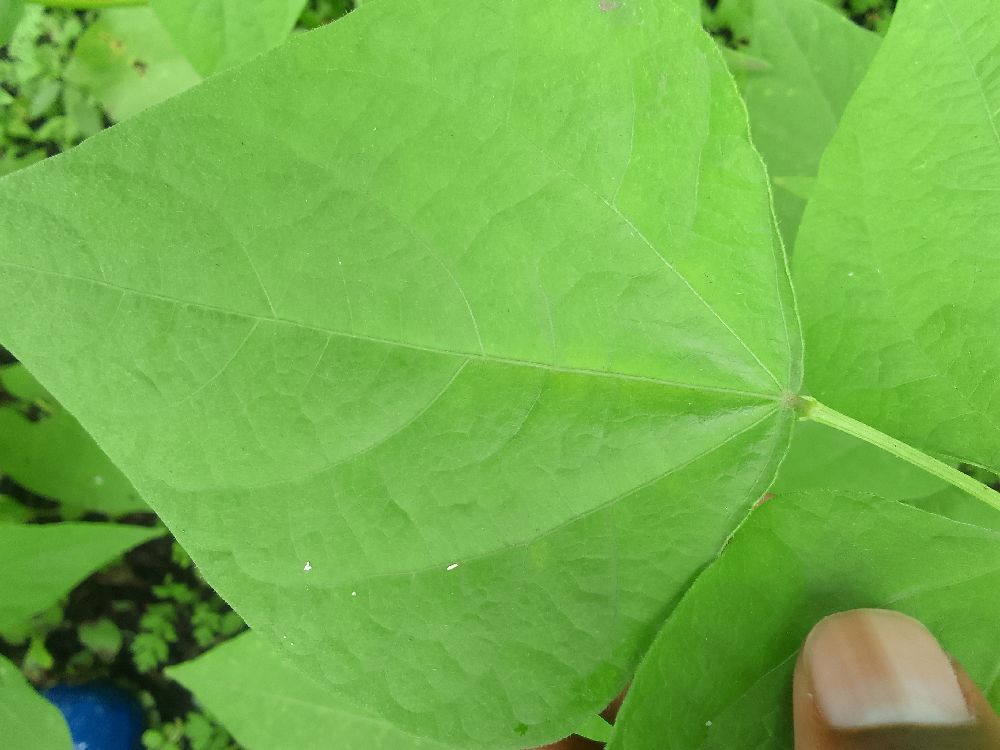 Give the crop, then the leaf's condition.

common bean, healthy
